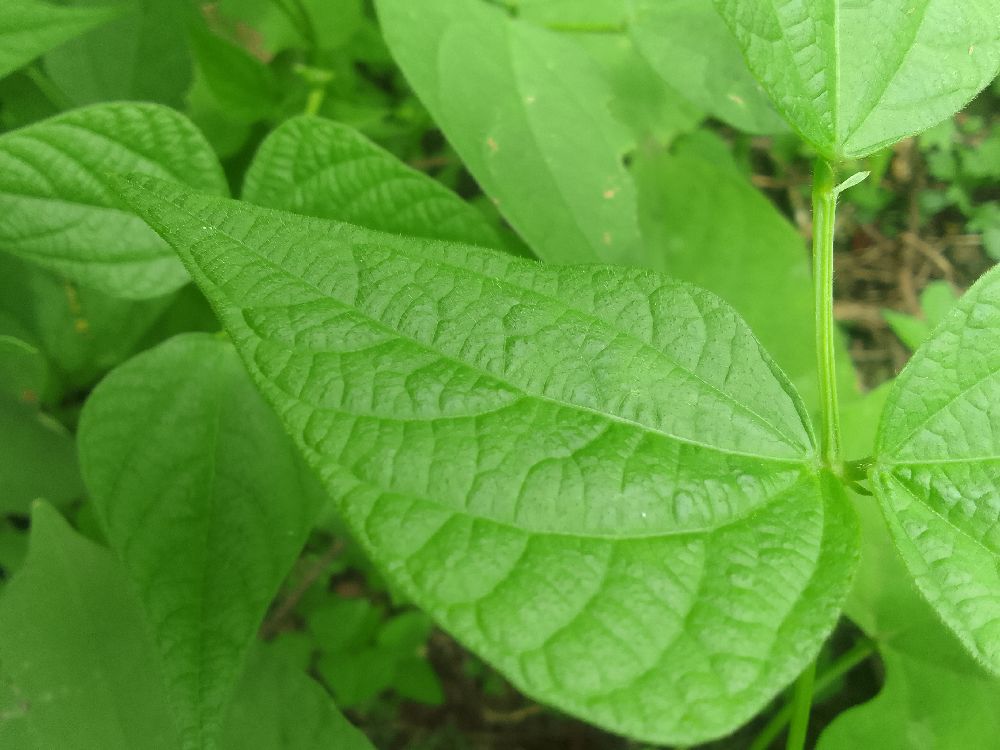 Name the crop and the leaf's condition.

common bean, healthy
